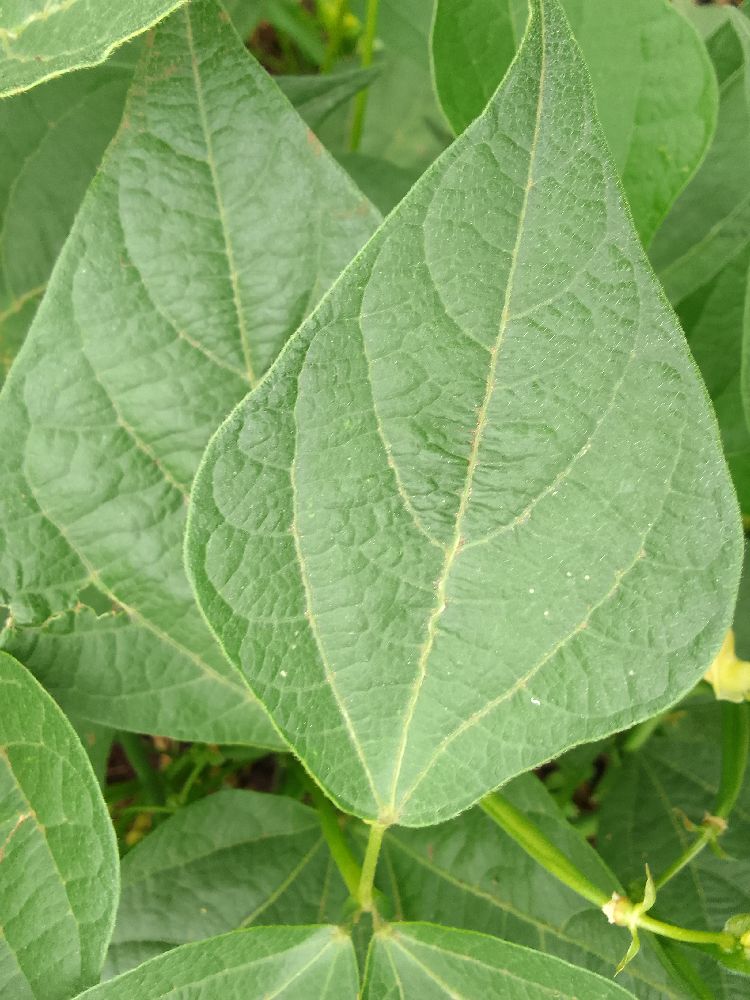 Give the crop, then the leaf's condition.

common bean, healthy
